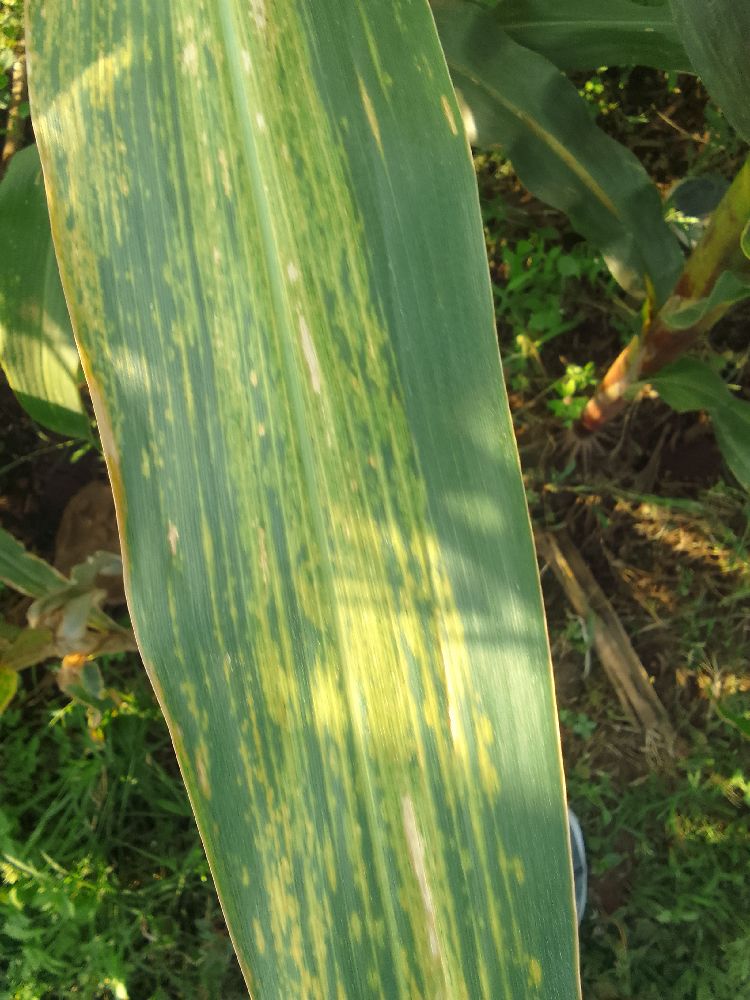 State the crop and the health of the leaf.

maize, maize lethal necrosis
